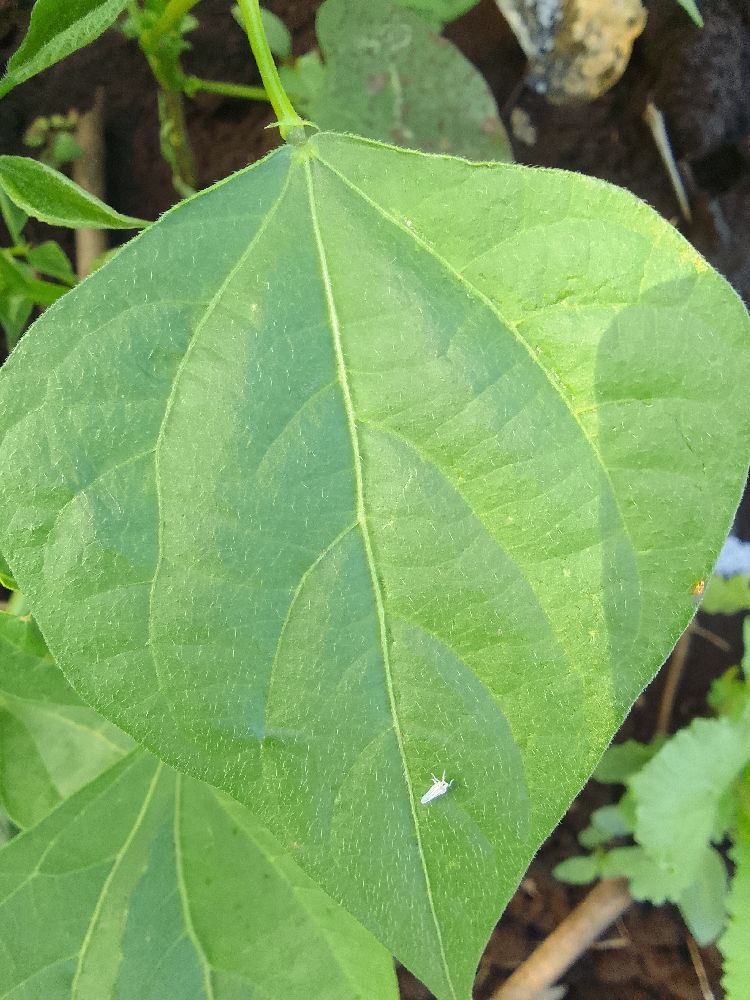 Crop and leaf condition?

common bean, healthy
